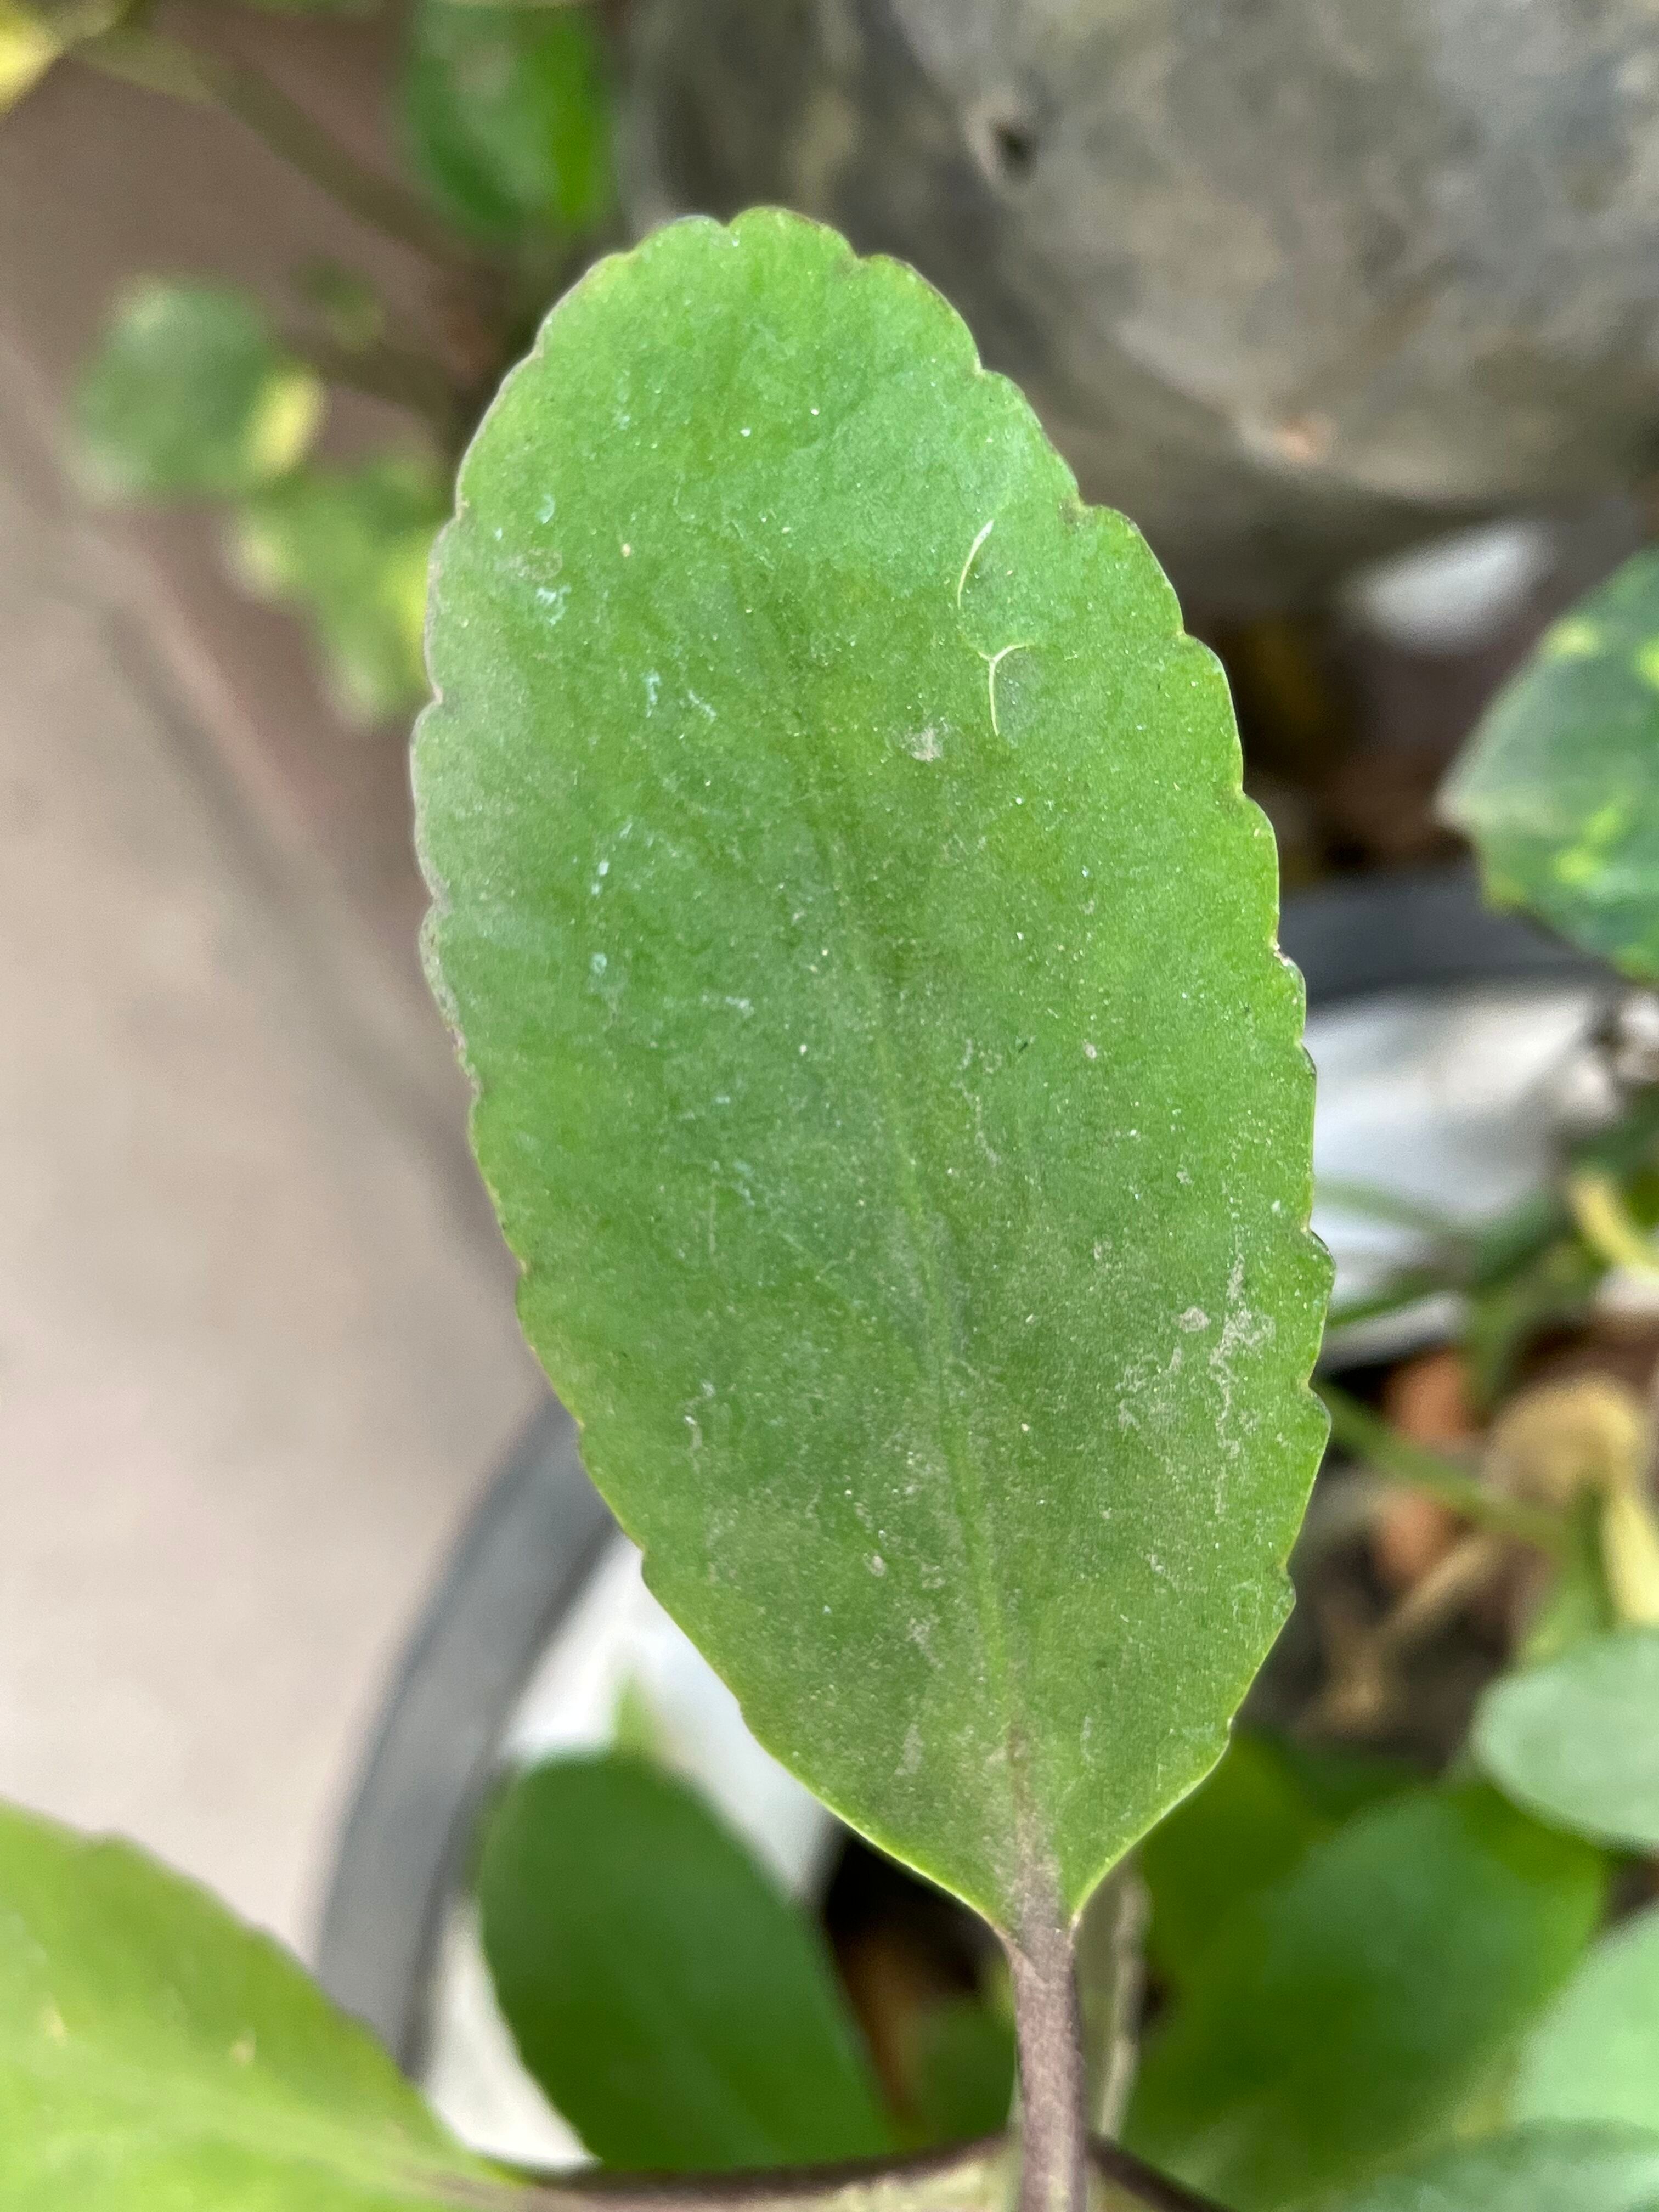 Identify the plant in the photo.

pathorkuci
